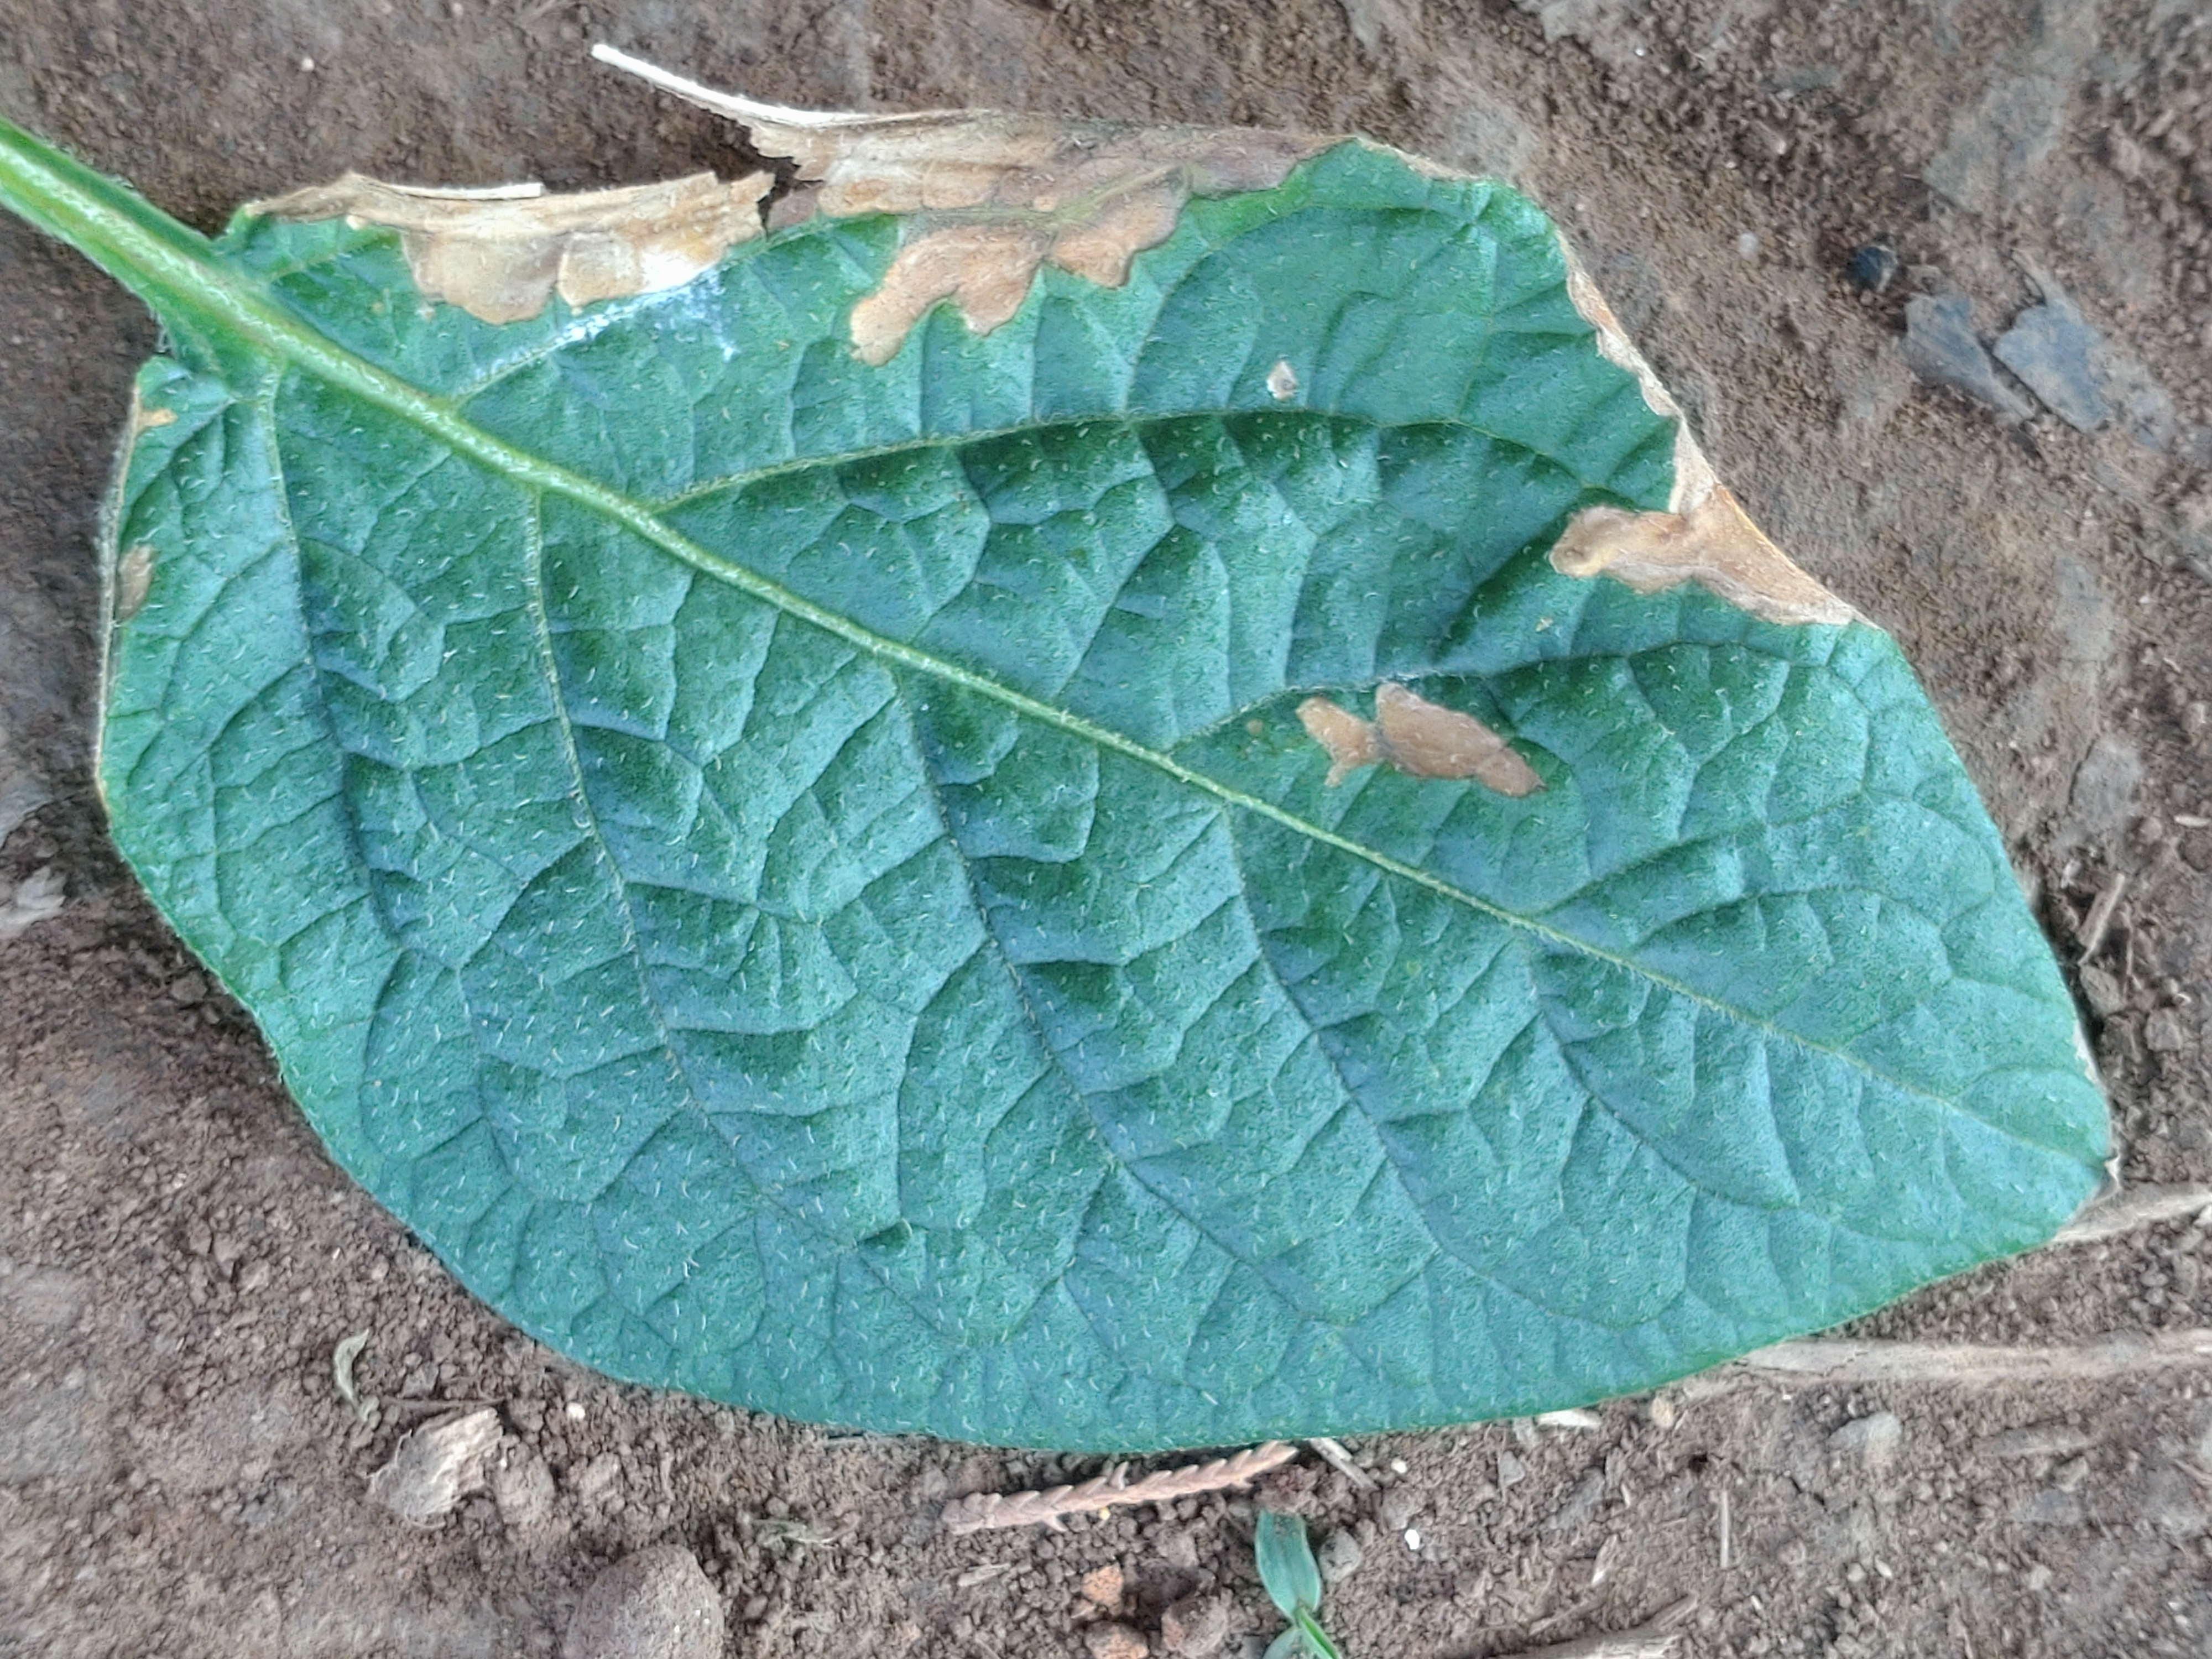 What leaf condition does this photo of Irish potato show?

early blight
